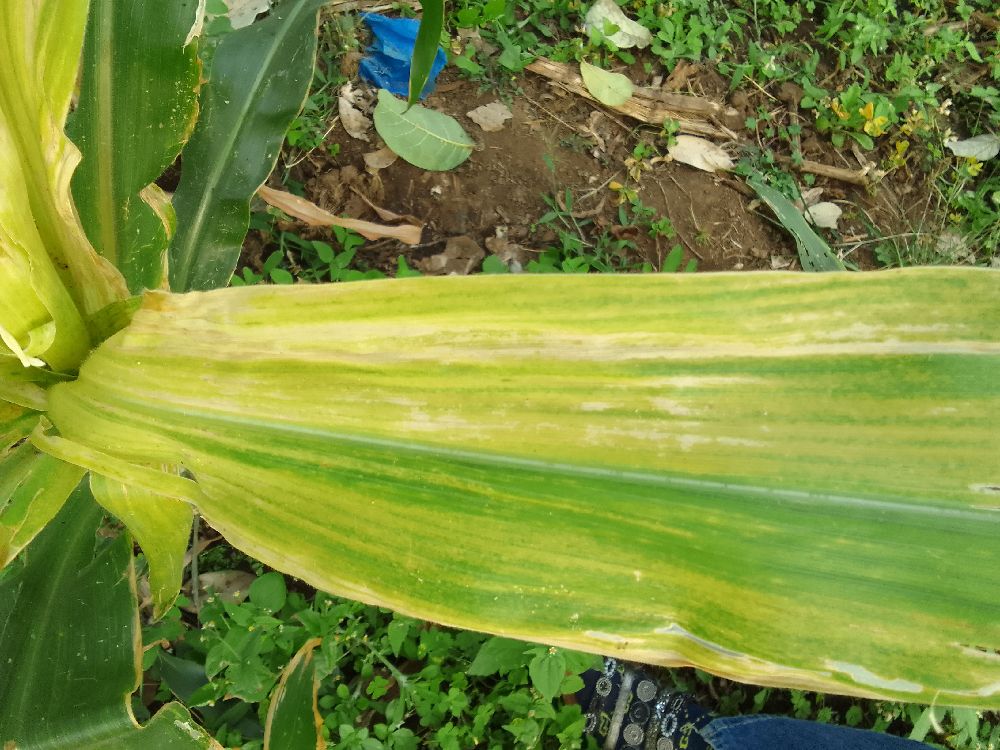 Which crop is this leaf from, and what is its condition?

maize, maize lethal necrosis
